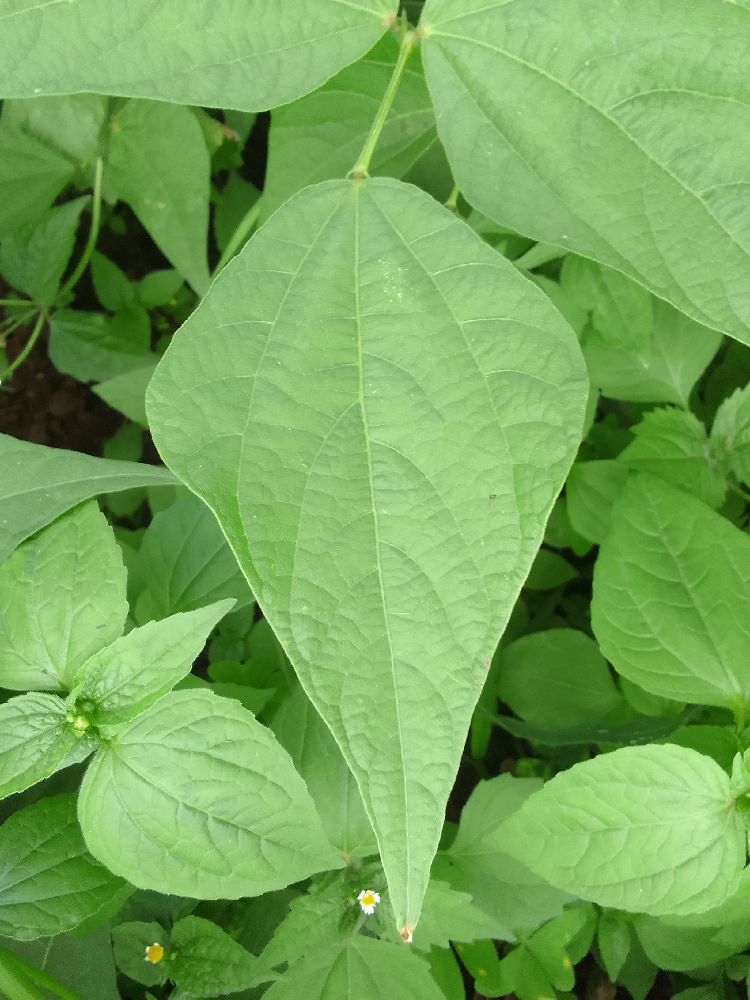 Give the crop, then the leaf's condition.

common bean, healthy
